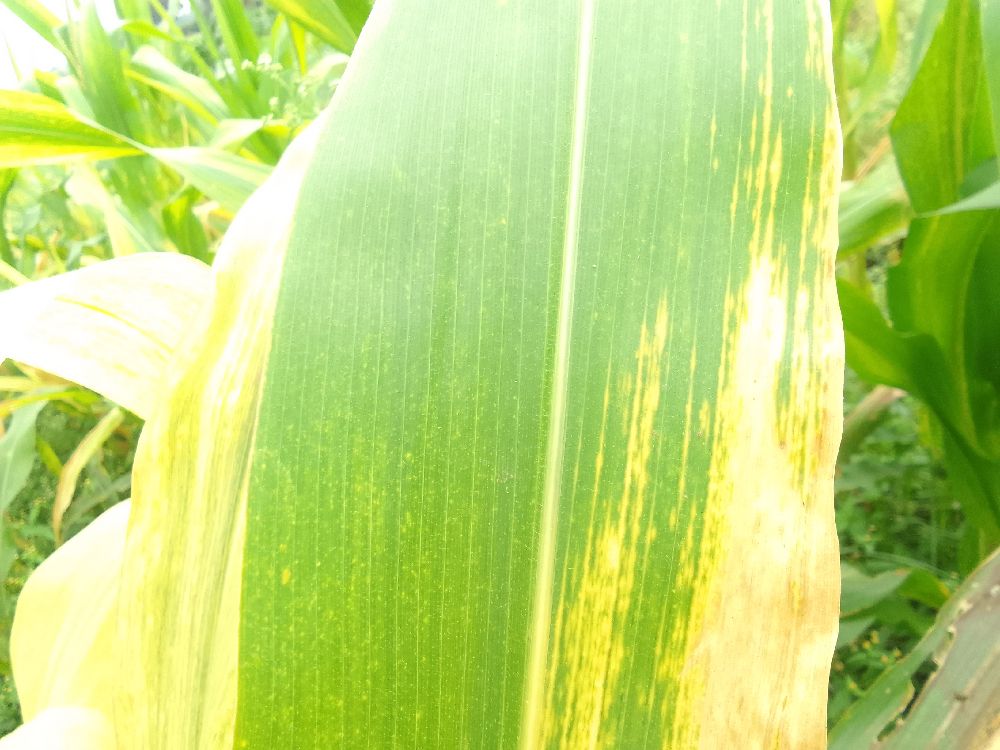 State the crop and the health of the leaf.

maize, maize lethal necrosis
